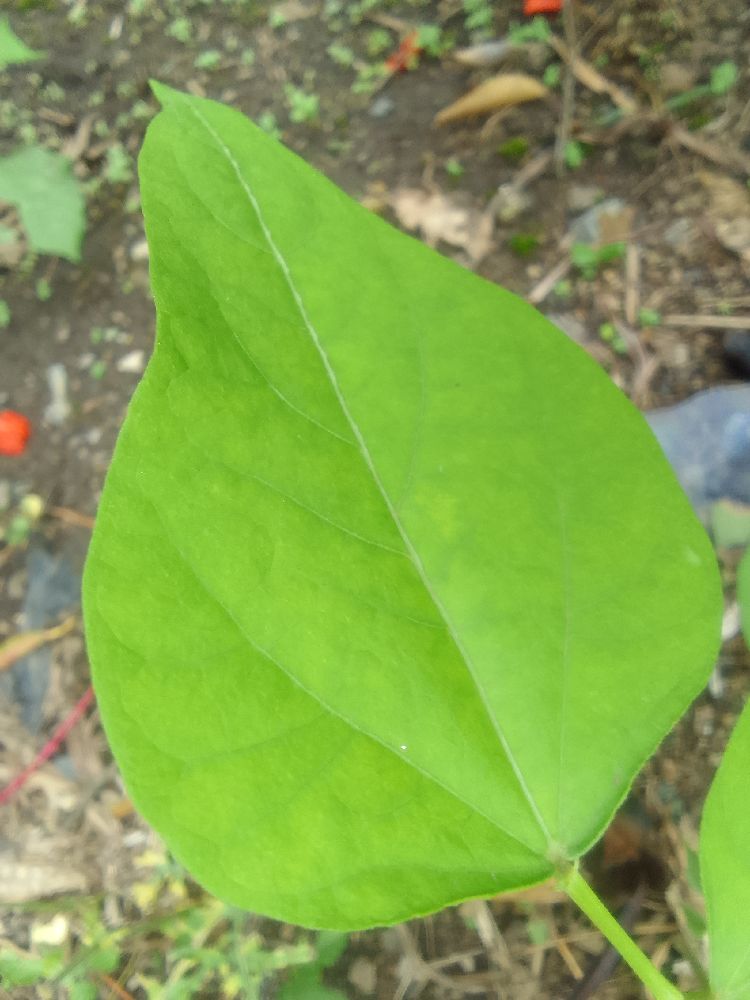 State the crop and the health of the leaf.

common bean, healthy
